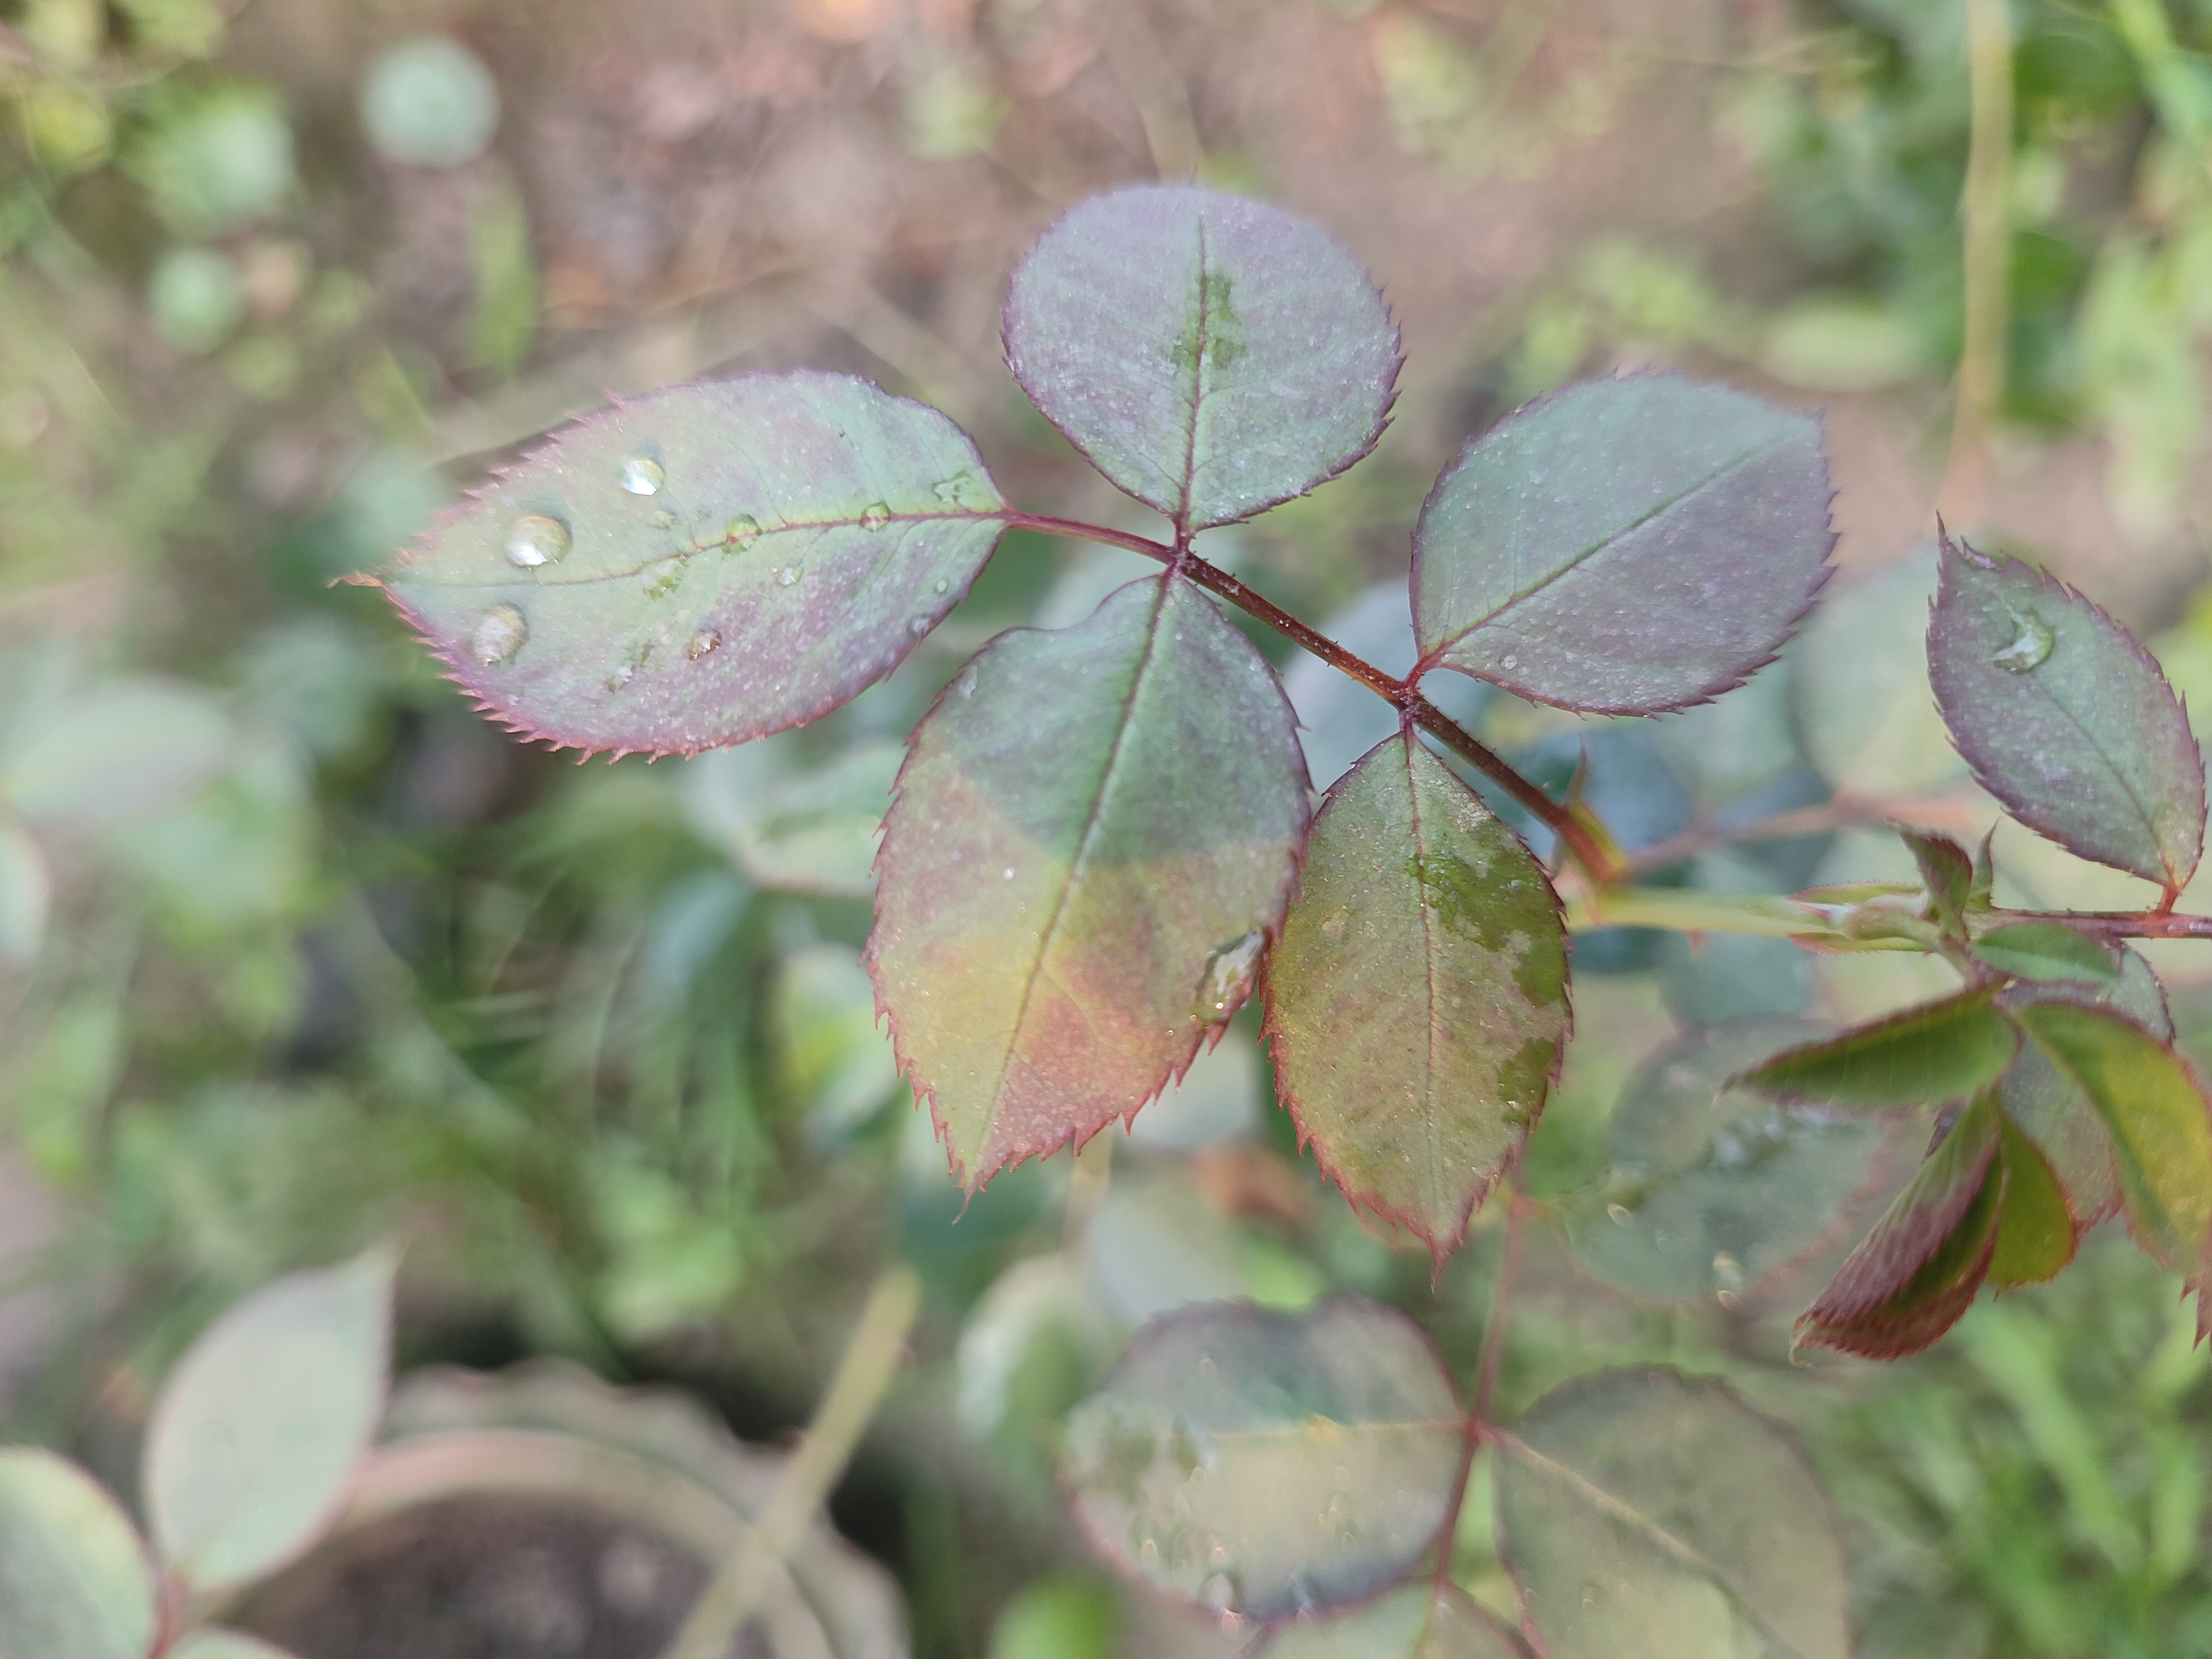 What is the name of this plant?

rose
